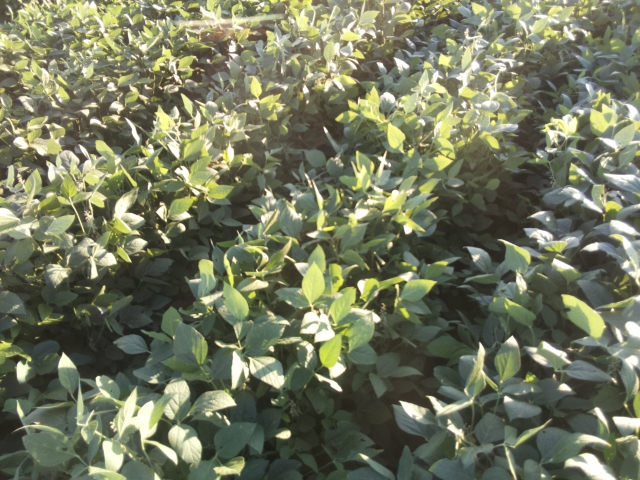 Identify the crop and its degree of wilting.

soybean, leaflets folding inward at secondary pulvinus with no turgor loss in leaflets or petioles
